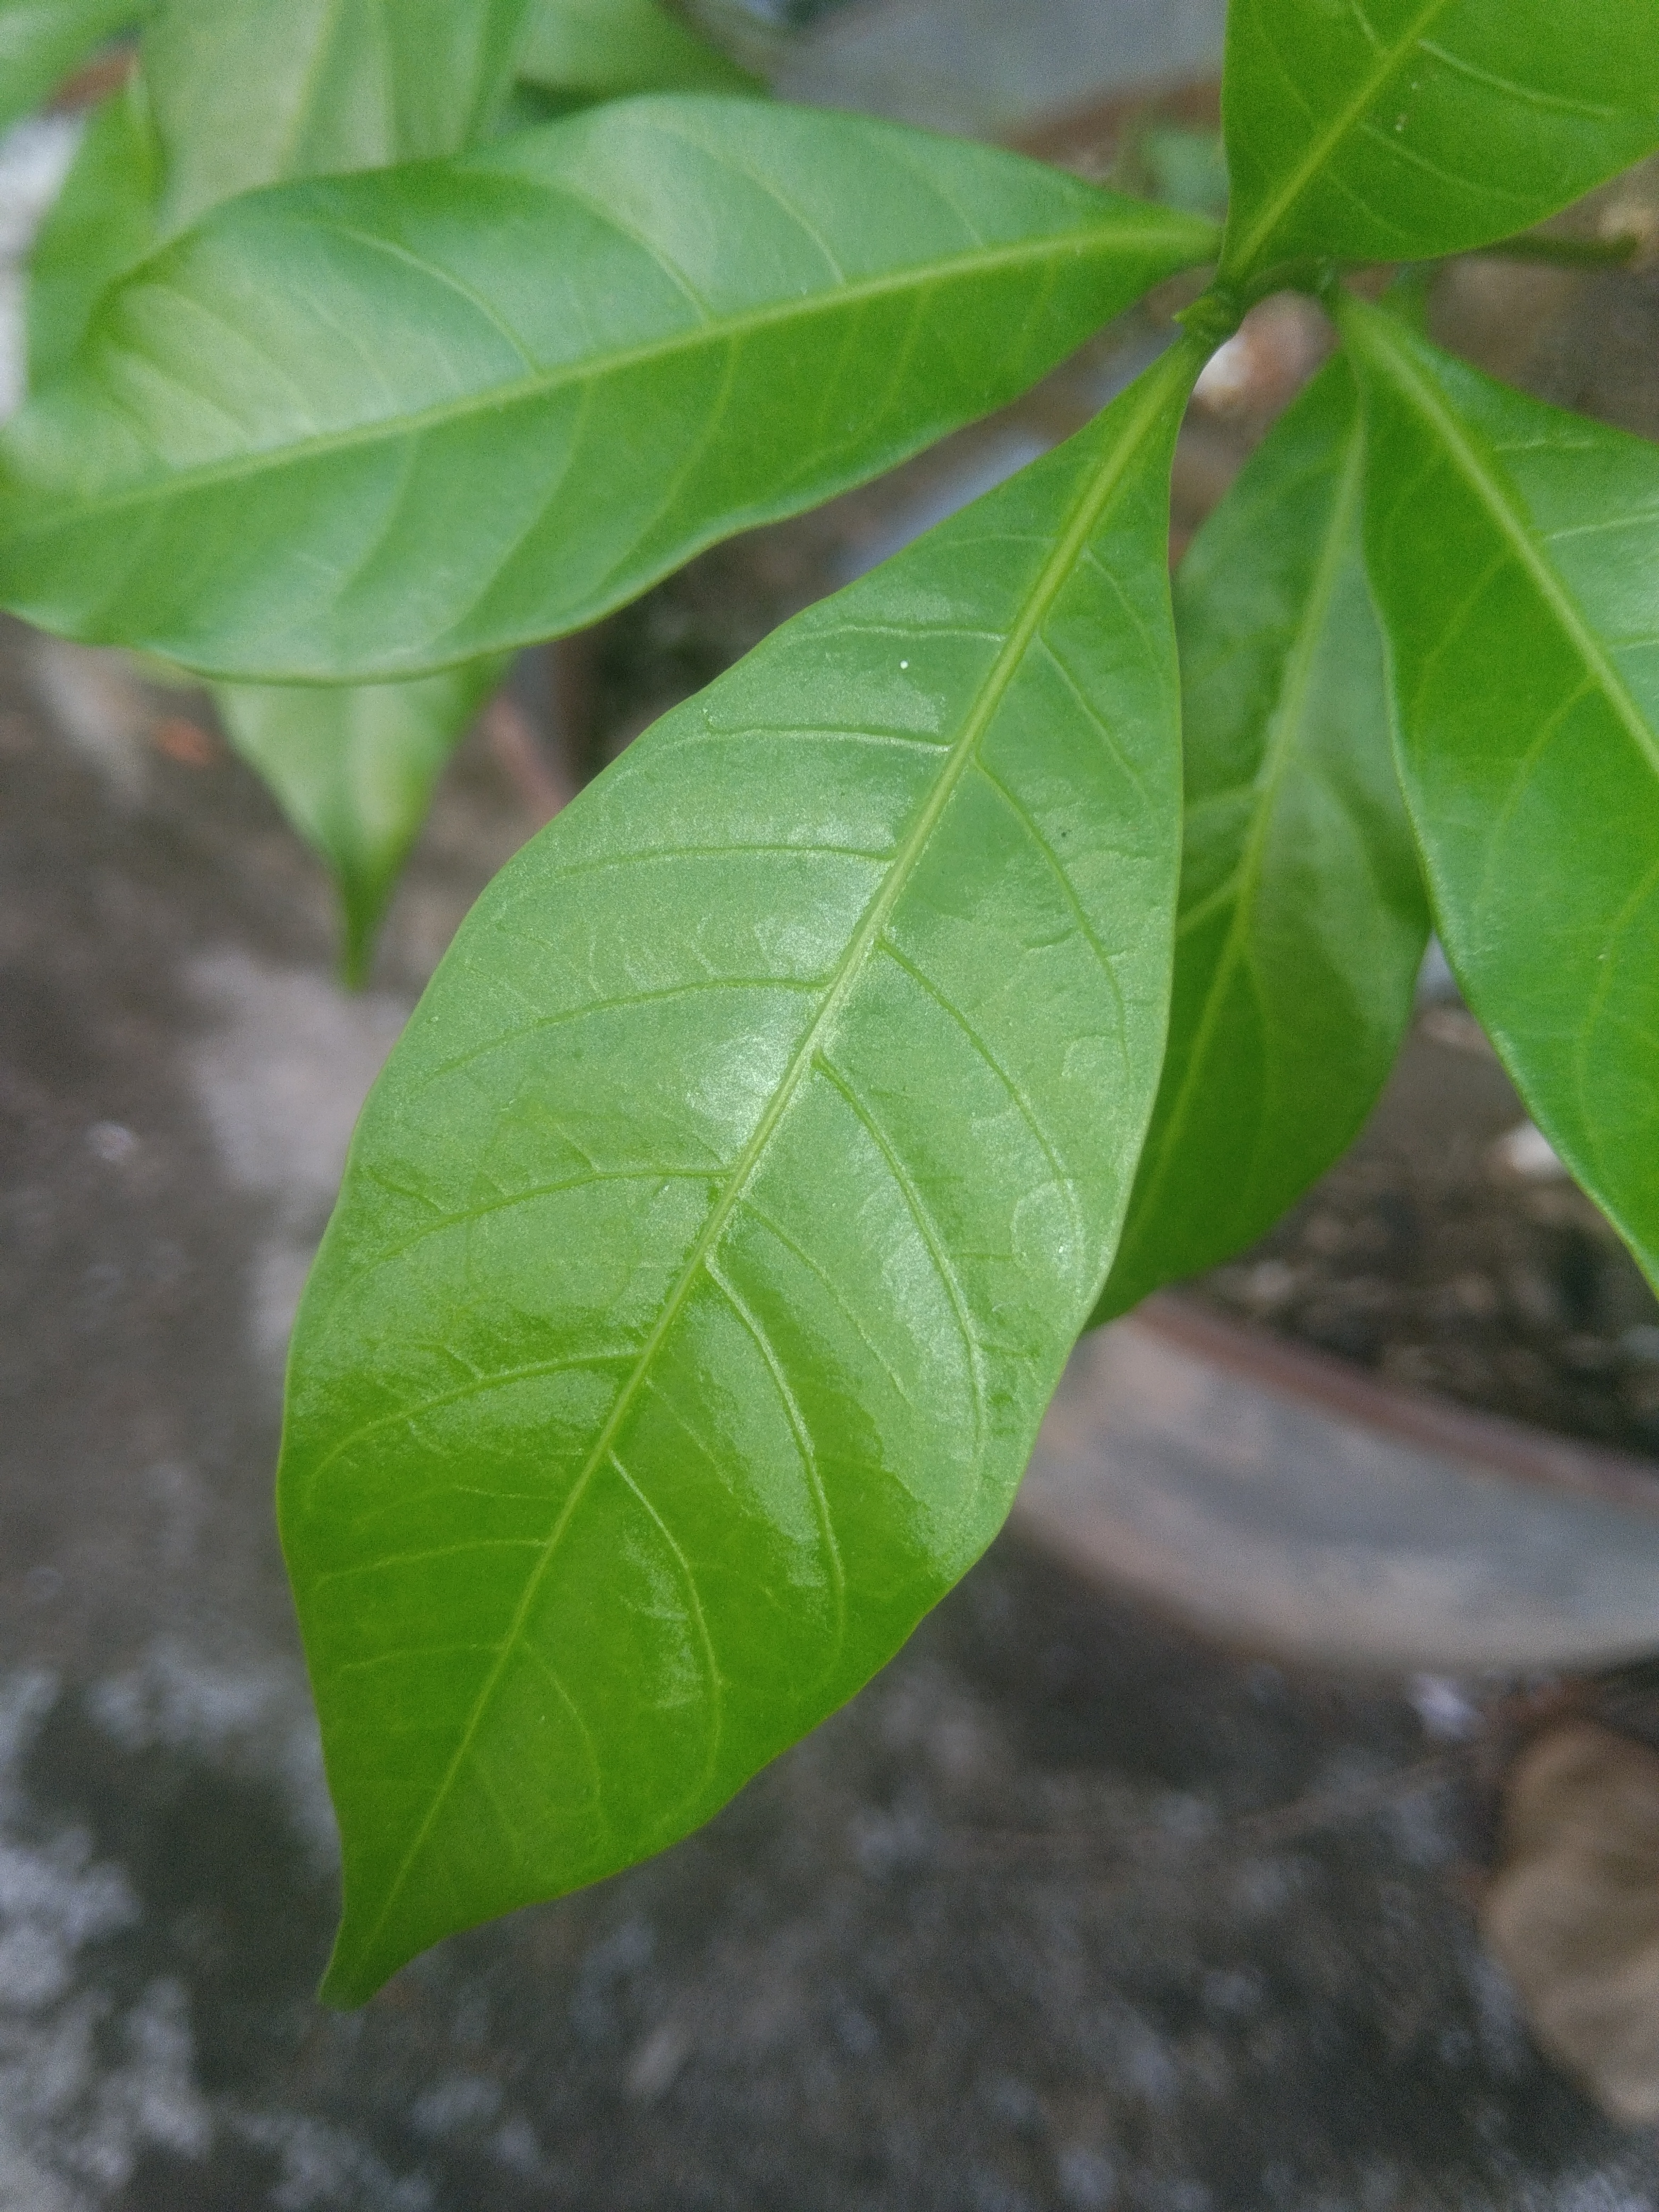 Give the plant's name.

togor
